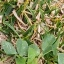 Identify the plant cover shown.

unstructured weed
